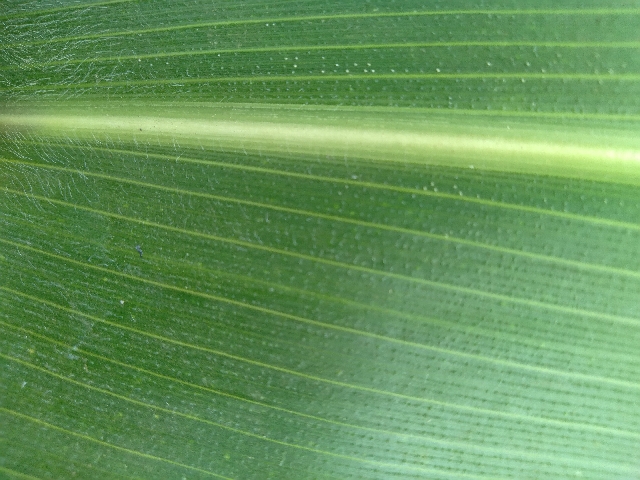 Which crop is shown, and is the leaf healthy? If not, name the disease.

maize, healthy
